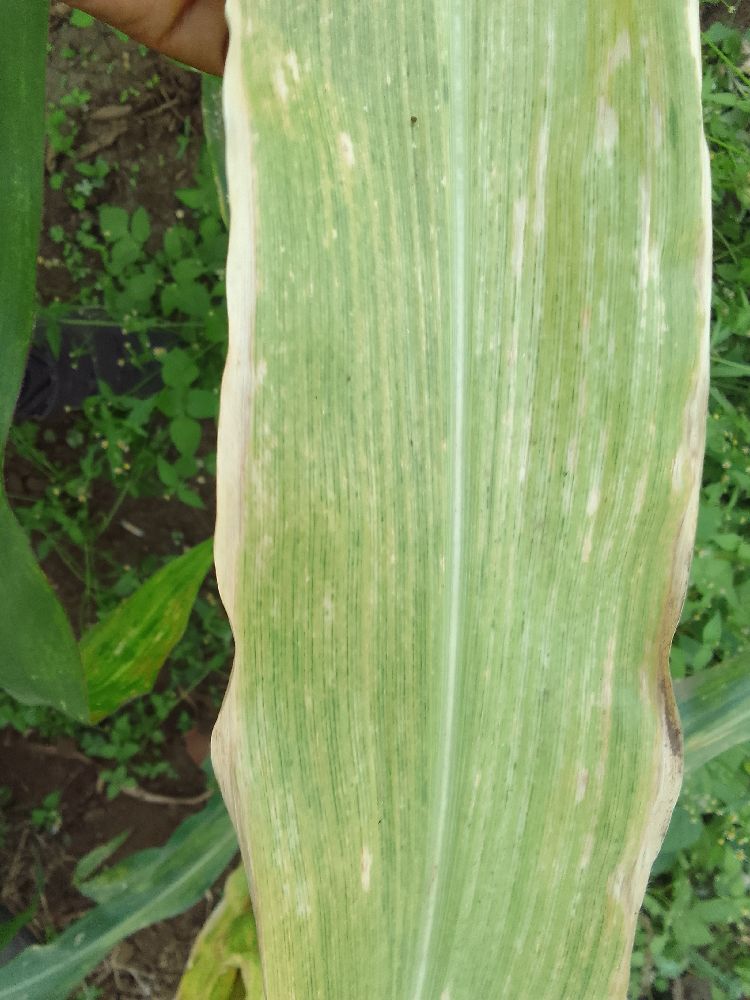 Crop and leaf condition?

maize, maize lethal necrosis
